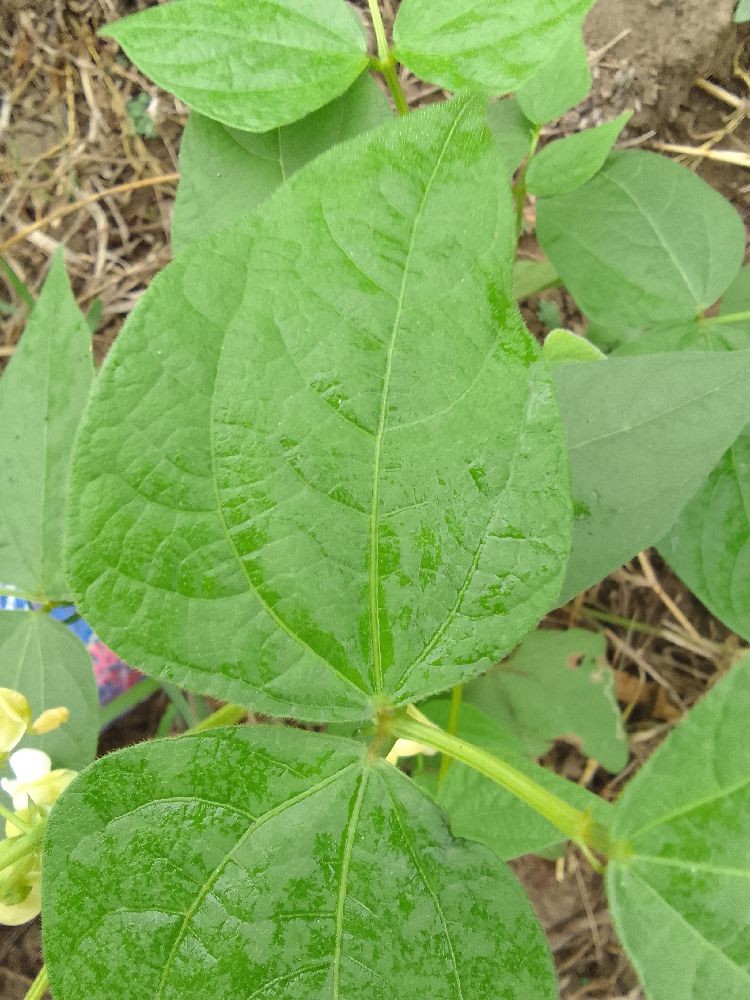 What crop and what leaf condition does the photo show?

common bean, healthy
